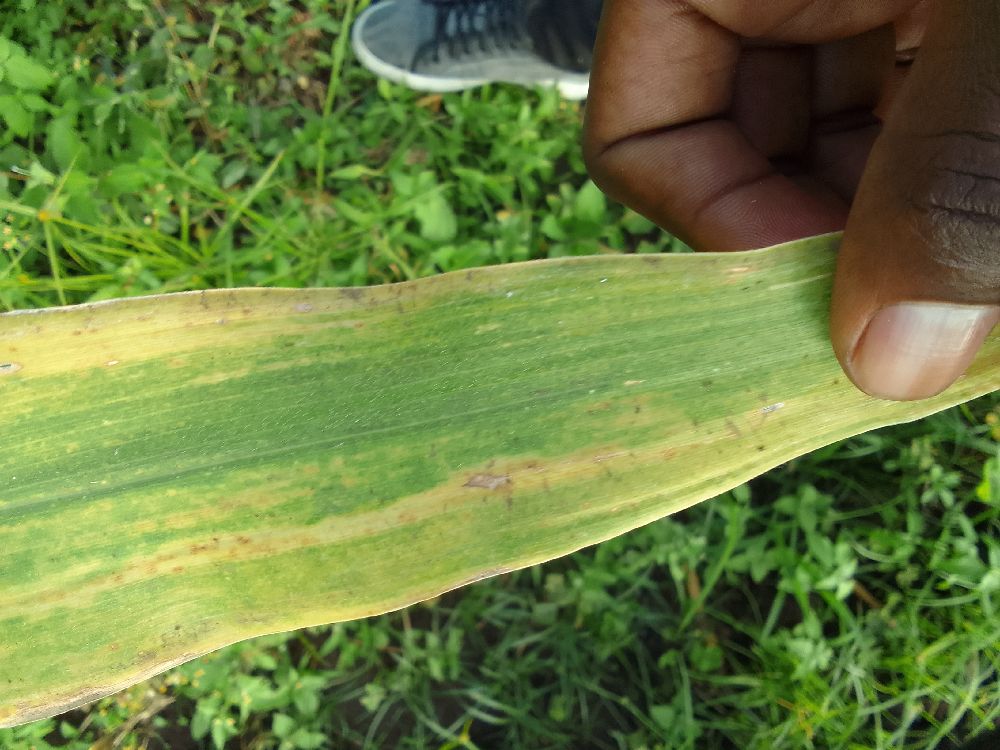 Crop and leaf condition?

maize, maize lethal necrosis
